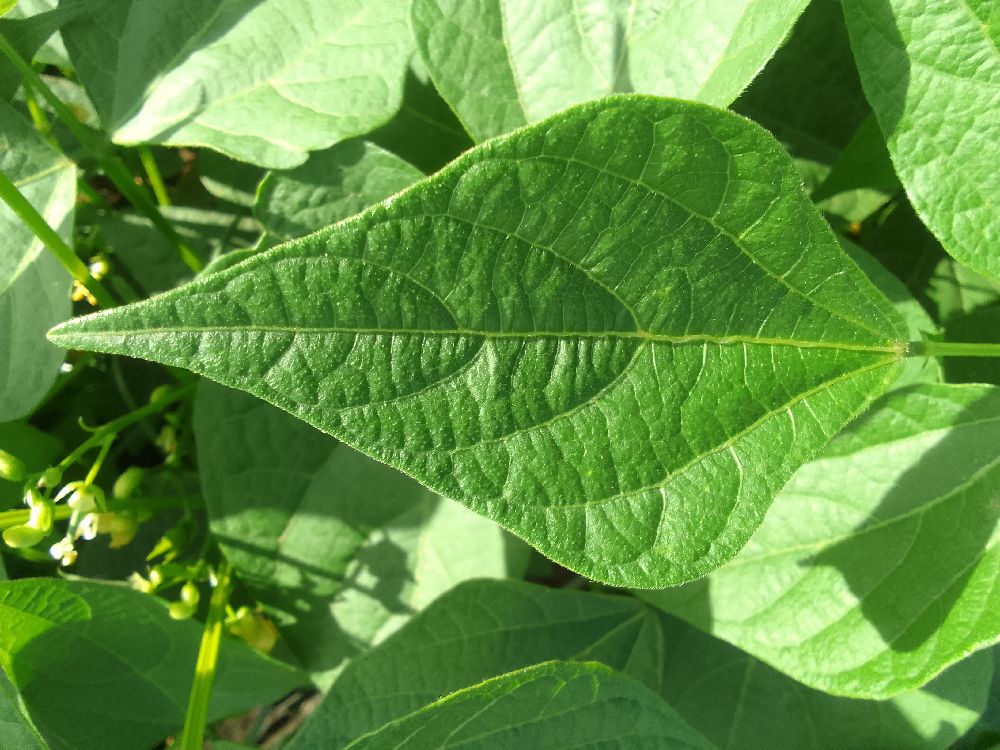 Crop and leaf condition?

common bean, healthy
